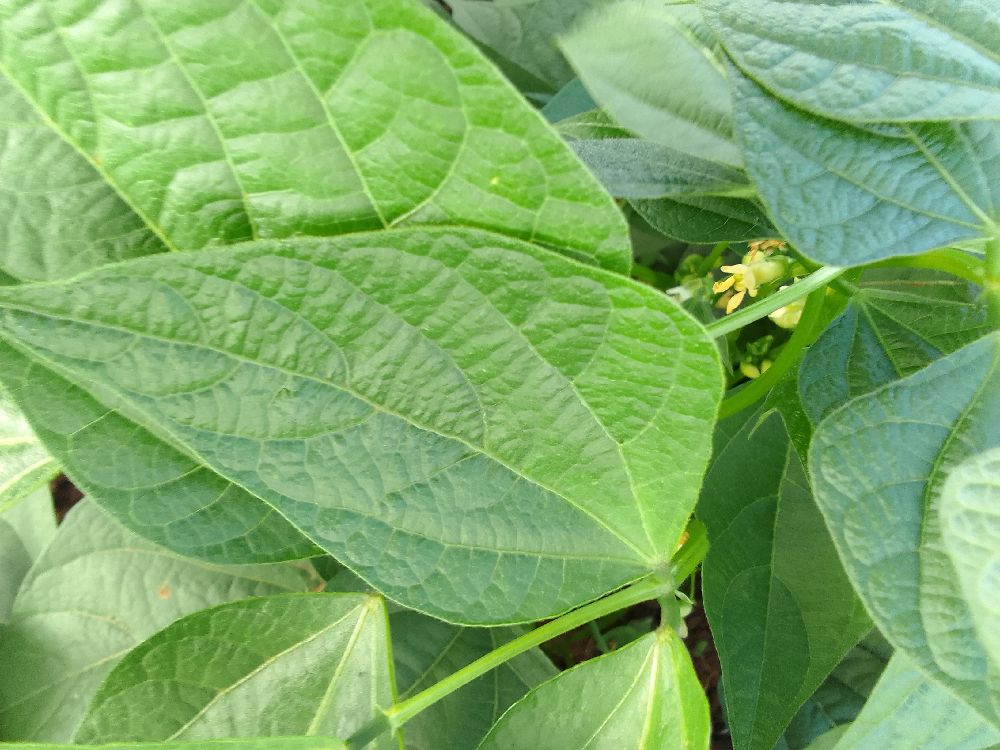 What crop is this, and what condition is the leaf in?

common bean, healthy
